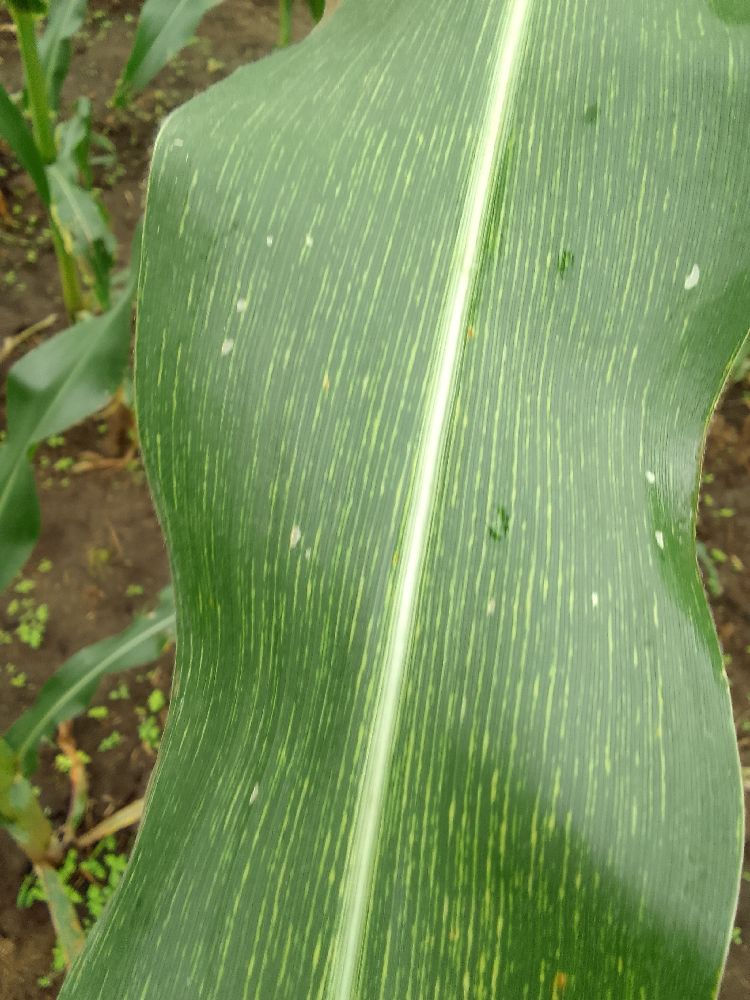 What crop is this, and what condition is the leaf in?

maize, maize streak virus
